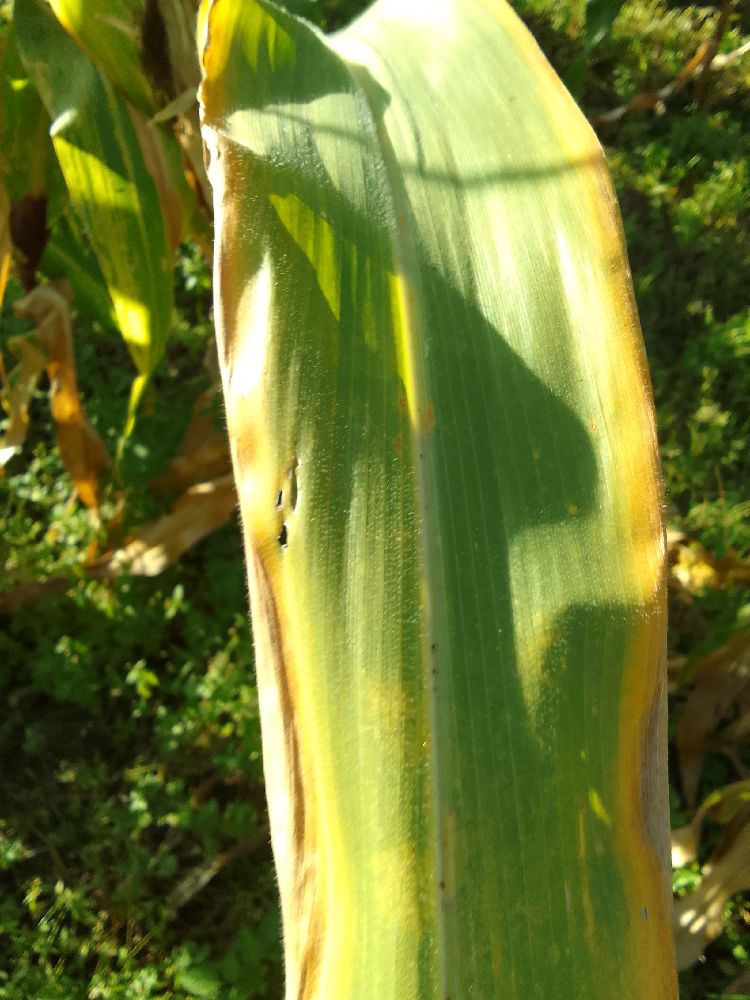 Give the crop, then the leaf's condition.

maize, maize lethal necrosis
